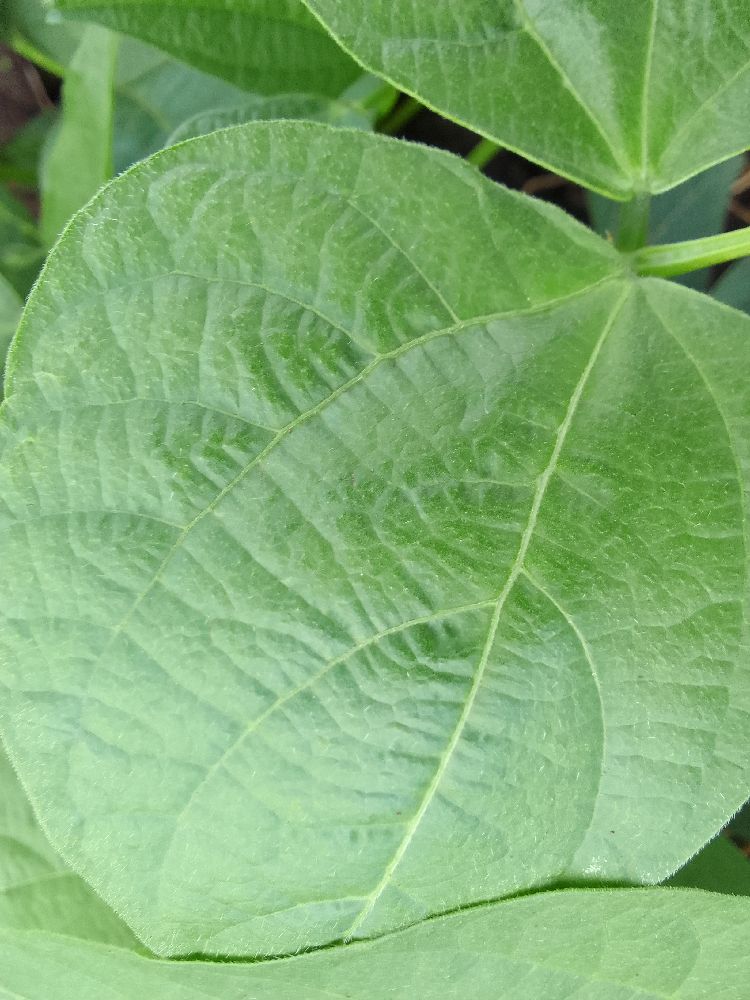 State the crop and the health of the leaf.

common bean, healthy
